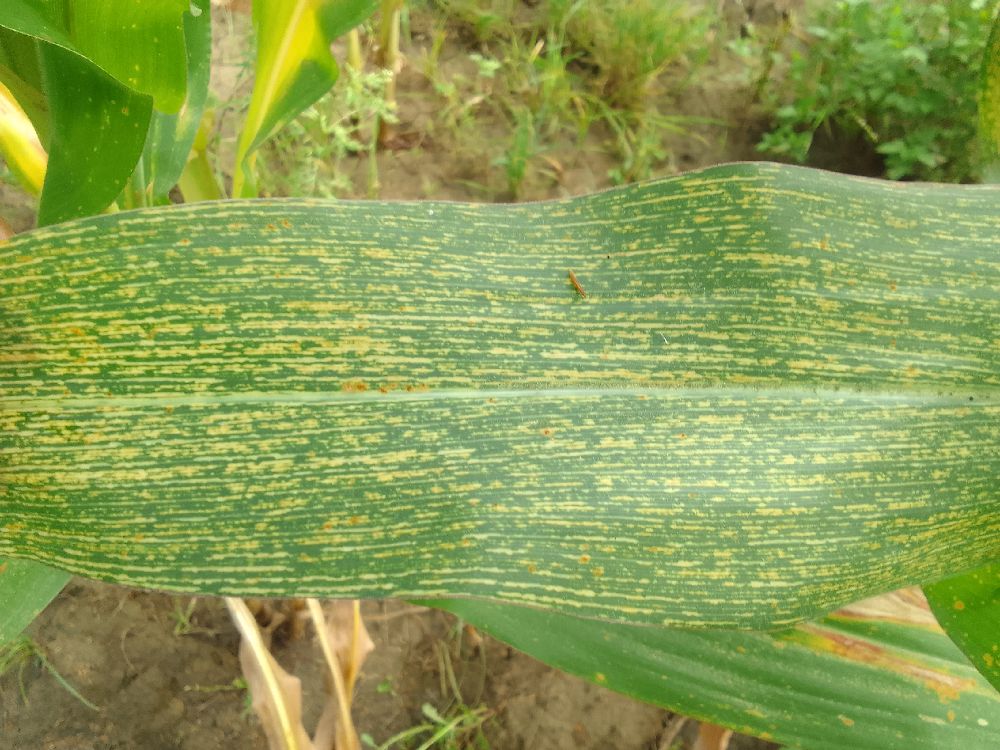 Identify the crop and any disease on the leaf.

maize, maize streak virus
